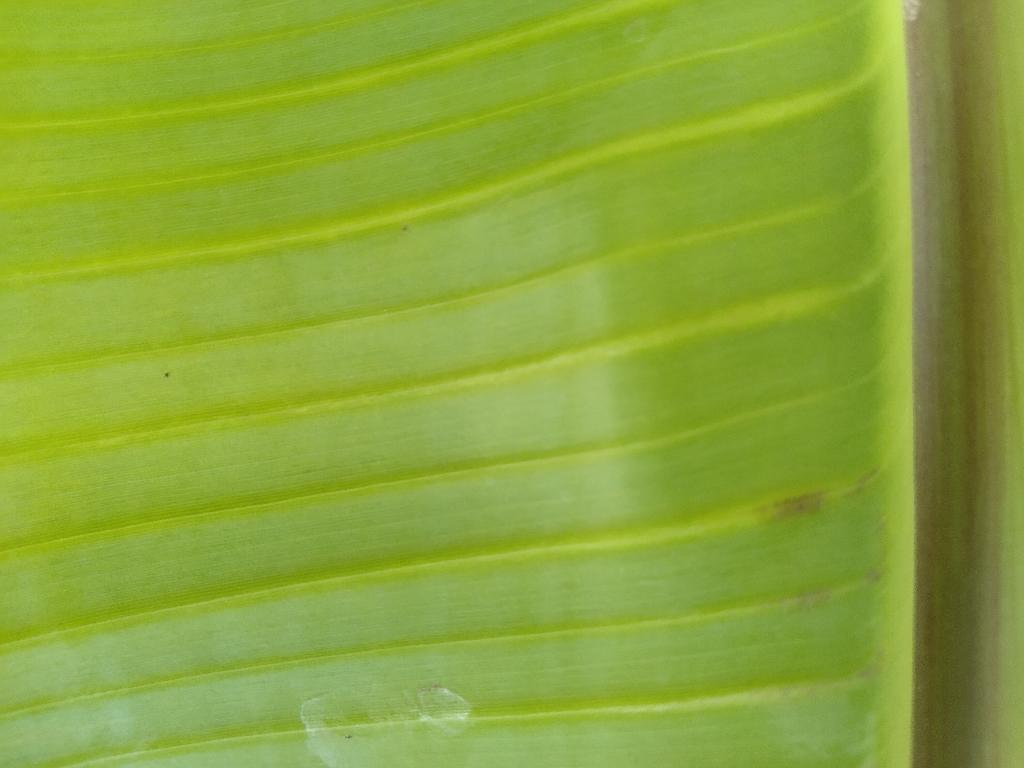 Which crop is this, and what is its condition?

banana, healthy
